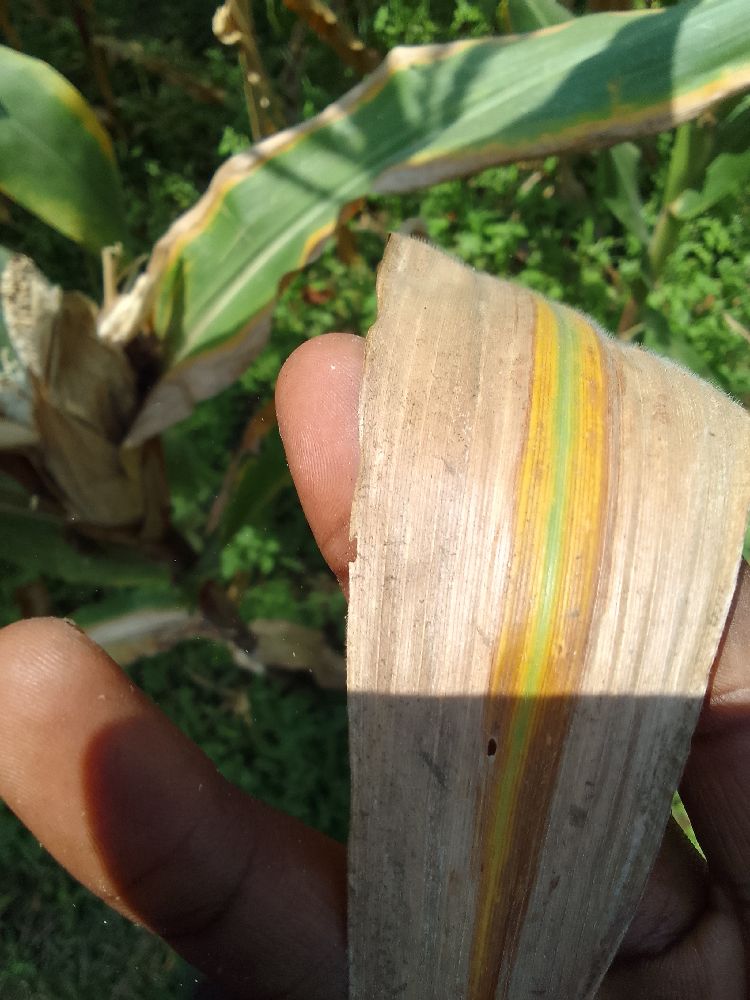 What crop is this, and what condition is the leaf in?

maize, maize lethal necrosis
